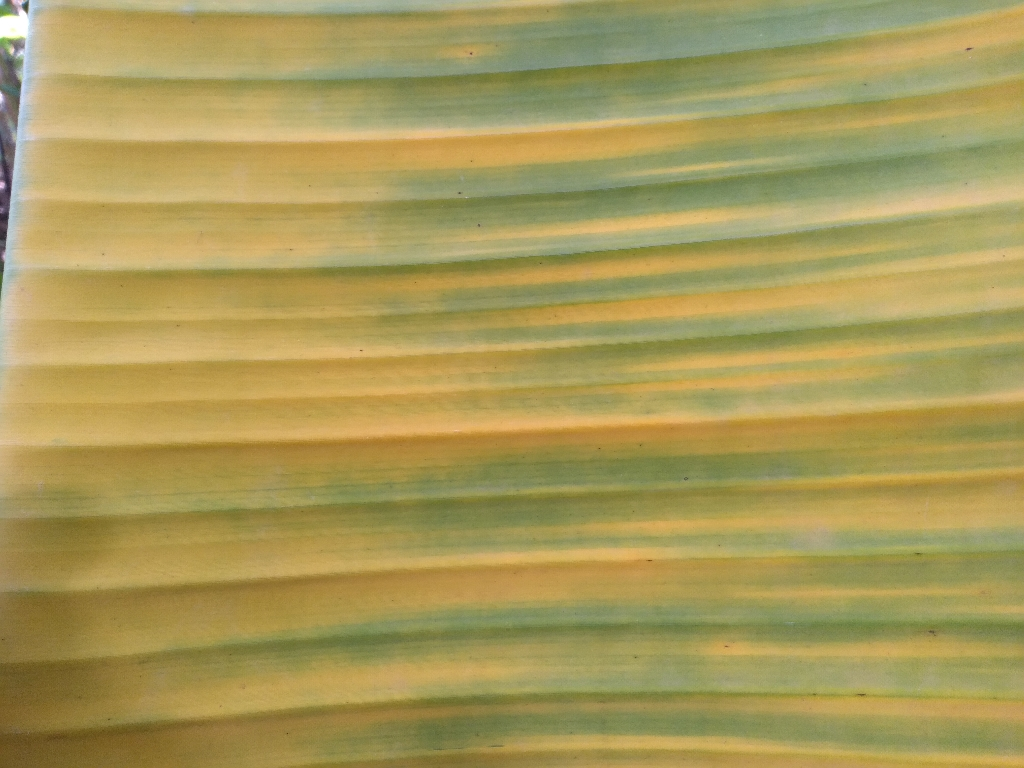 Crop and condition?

banana, fusarium wilt race 1
